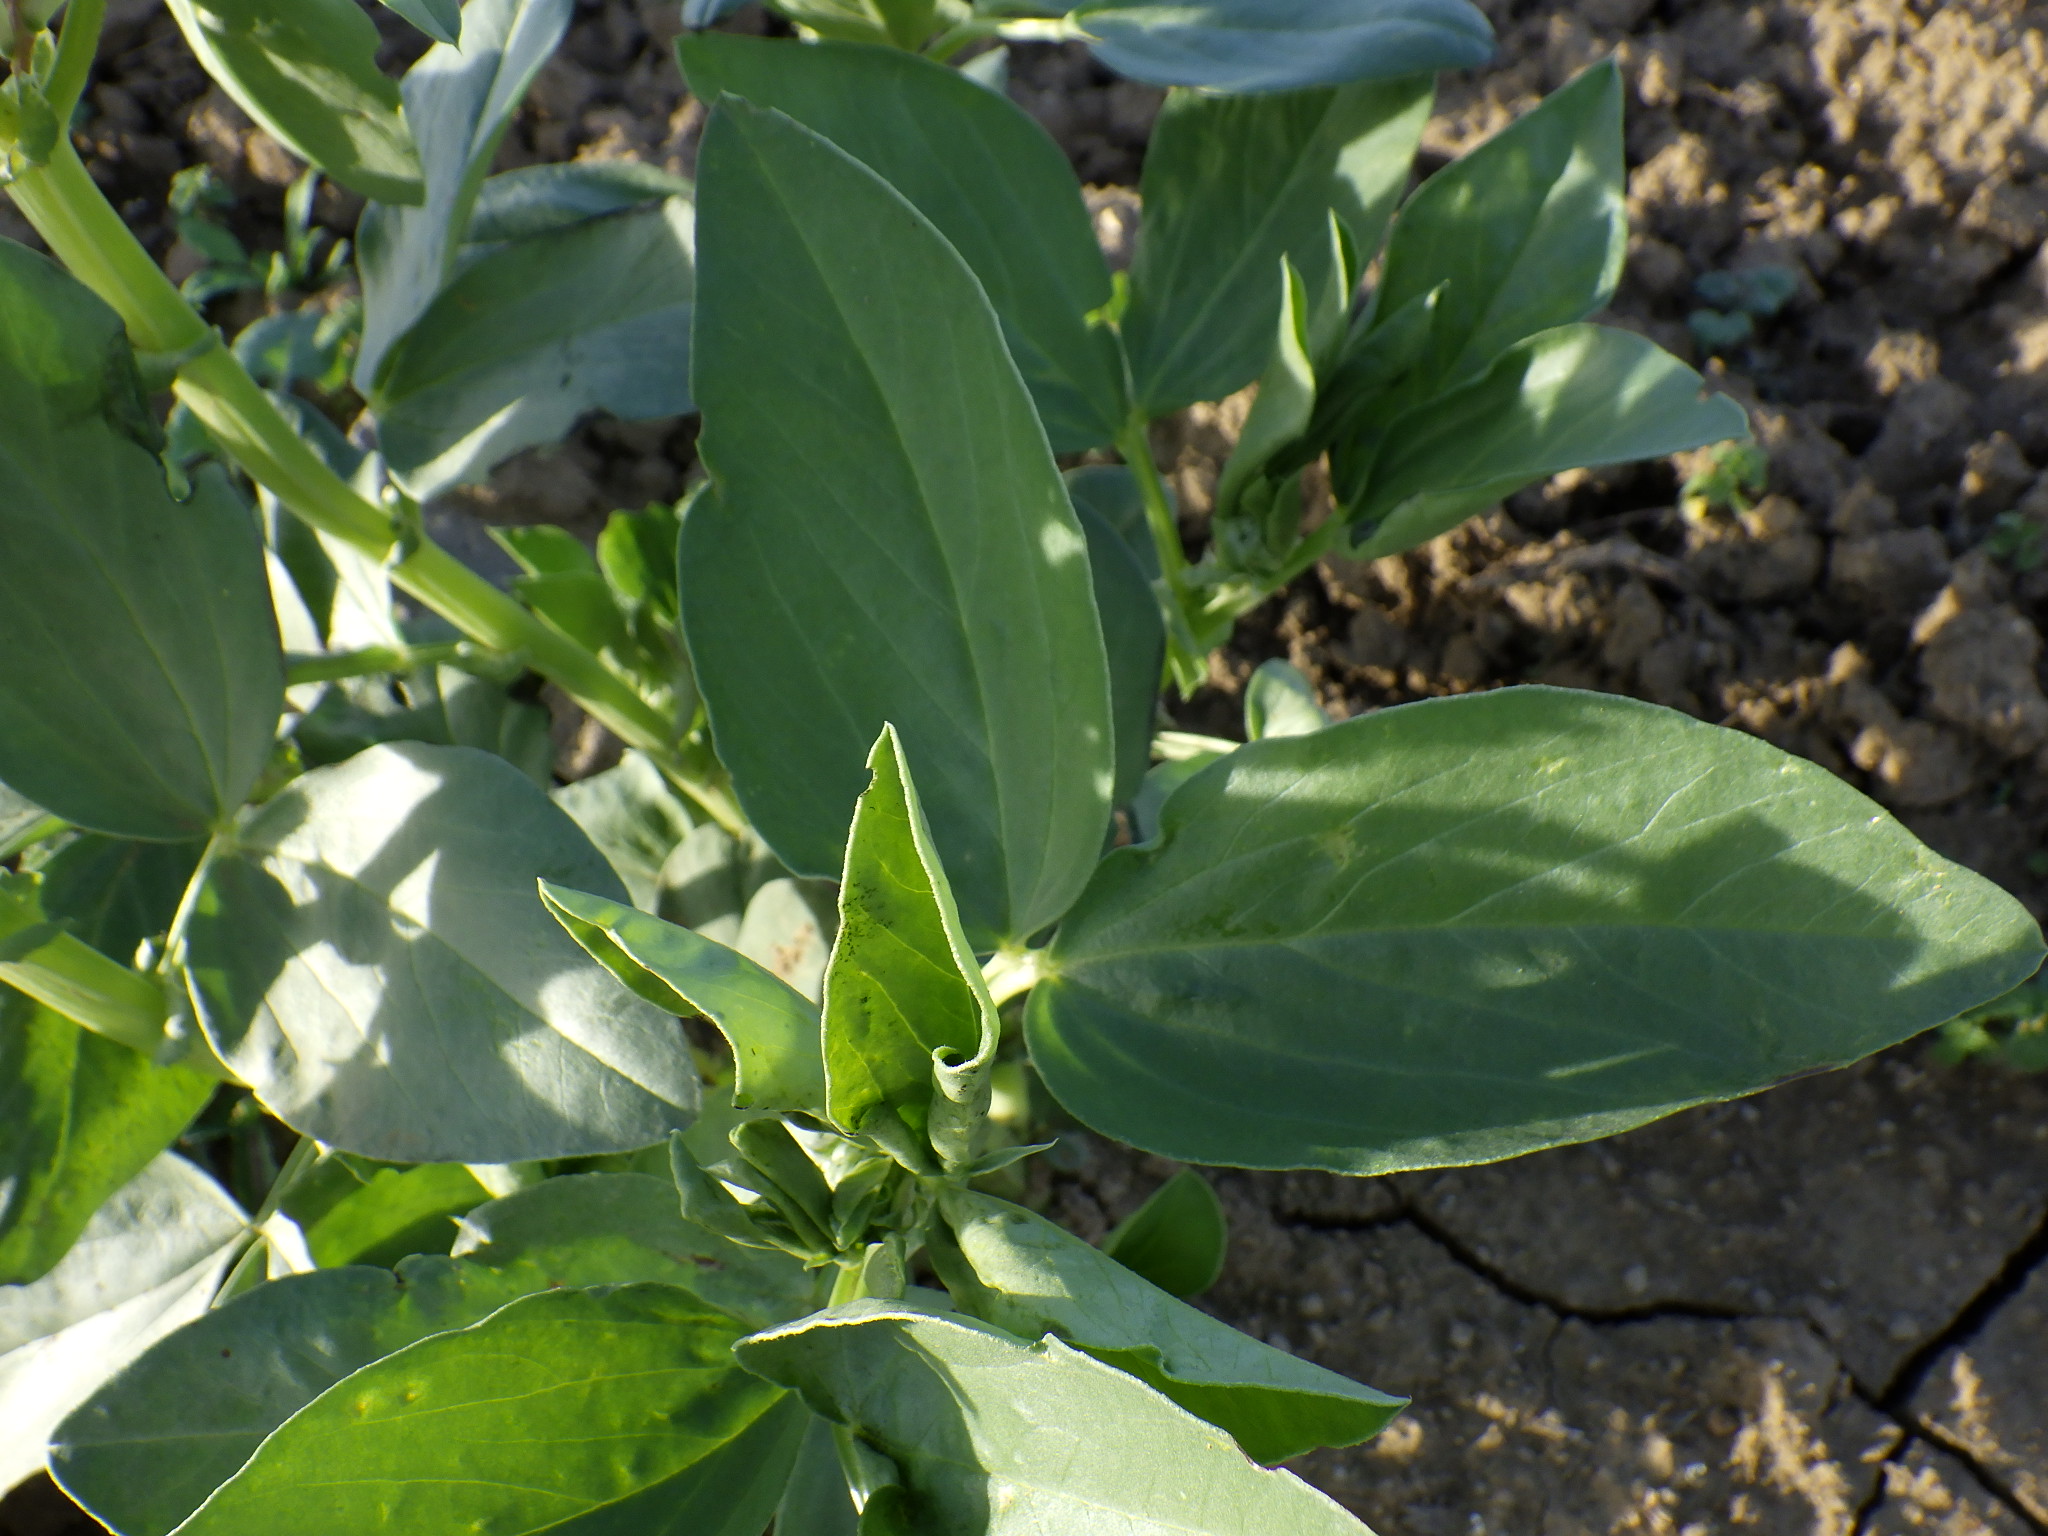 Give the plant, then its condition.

faba bean, healthy
